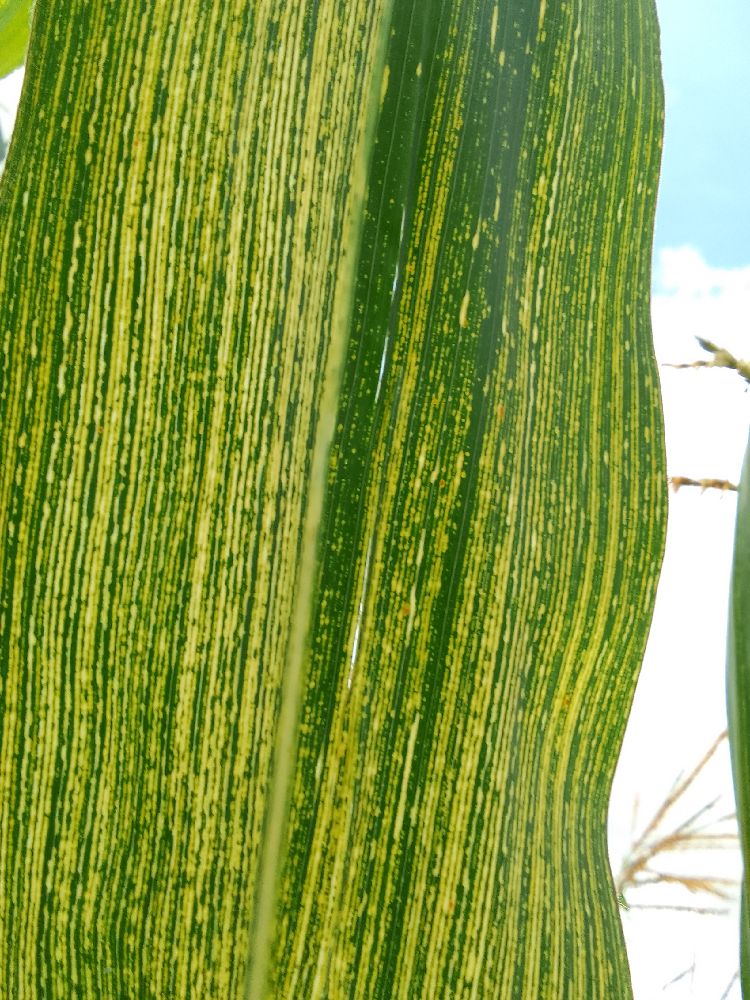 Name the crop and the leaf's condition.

maize, maize streak virus
